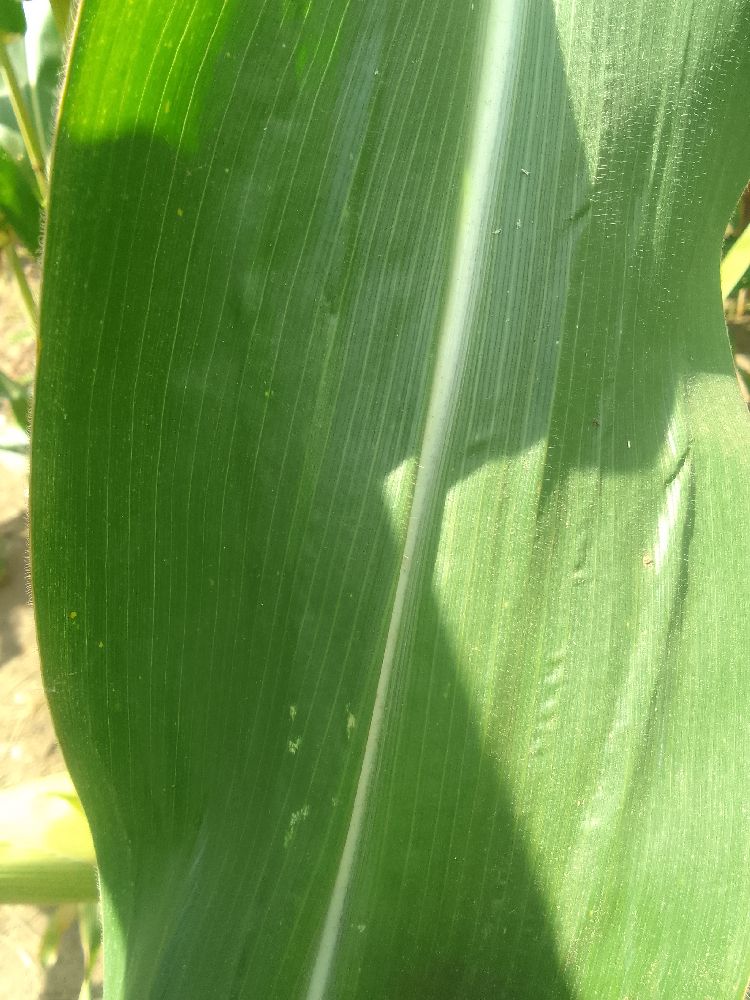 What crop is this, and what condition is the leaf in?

maize, healthy
